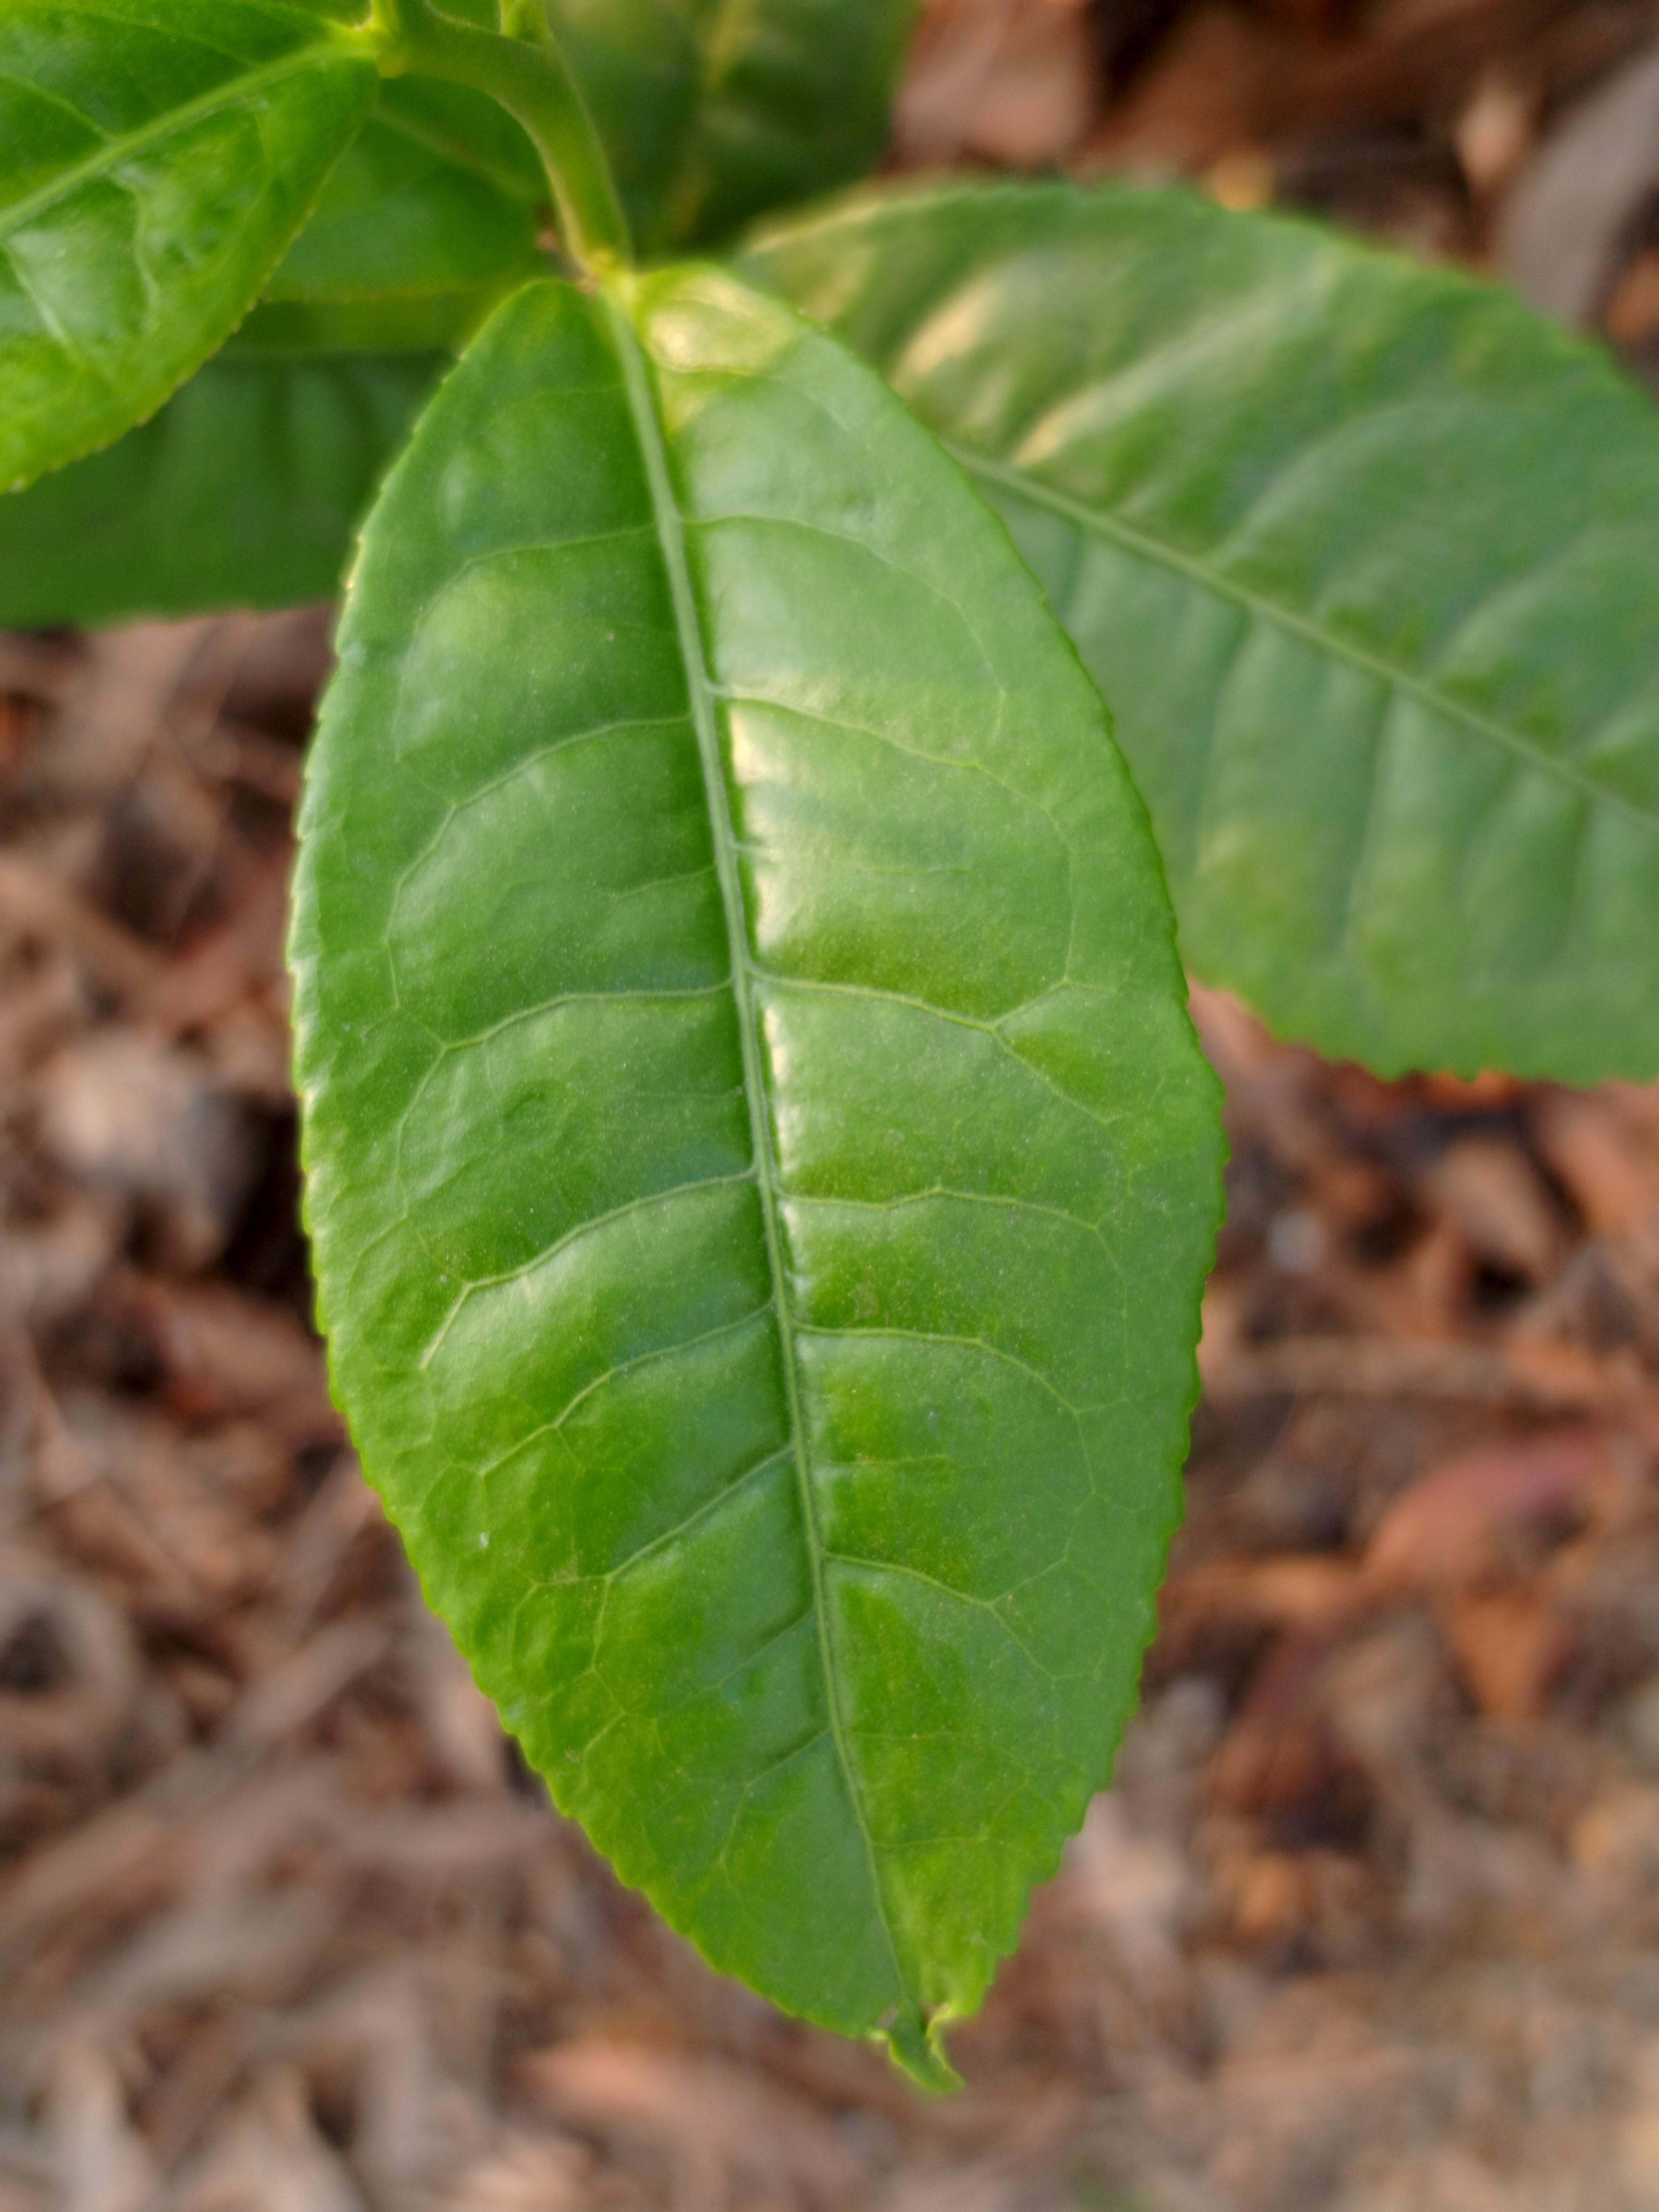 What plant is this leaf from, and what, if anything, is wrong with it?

tea, healthy leaf
